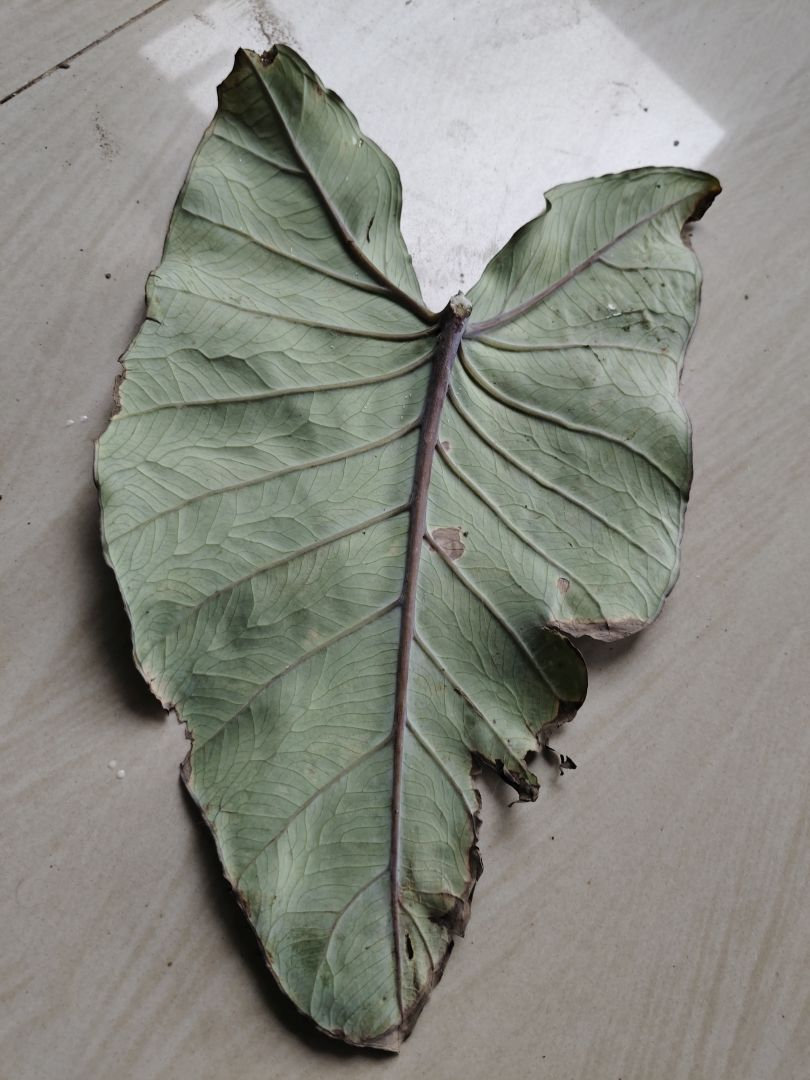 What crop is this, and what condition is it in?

taro, leaf blight
